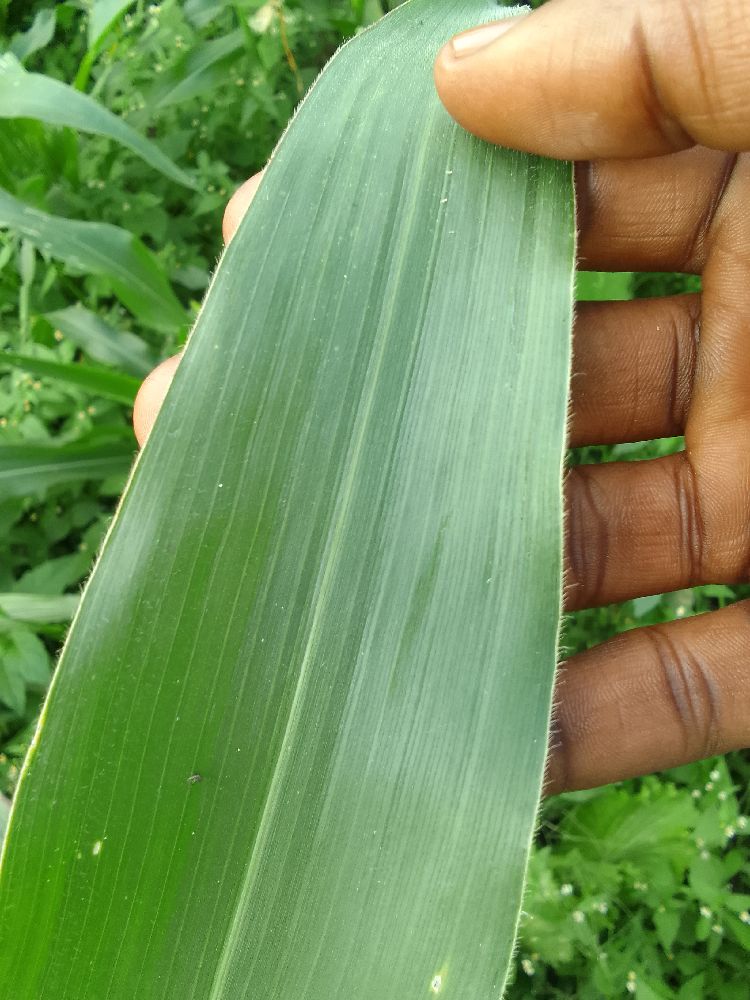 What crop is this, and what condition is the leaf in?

maize, healthy
